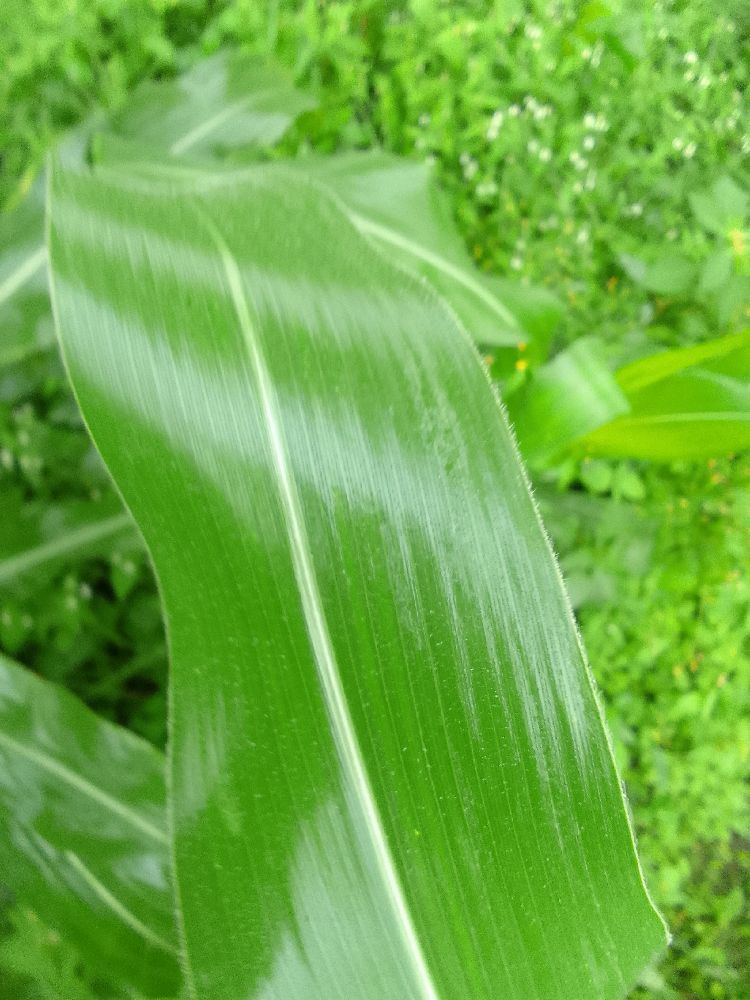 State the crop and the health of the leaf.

maize, healthy
